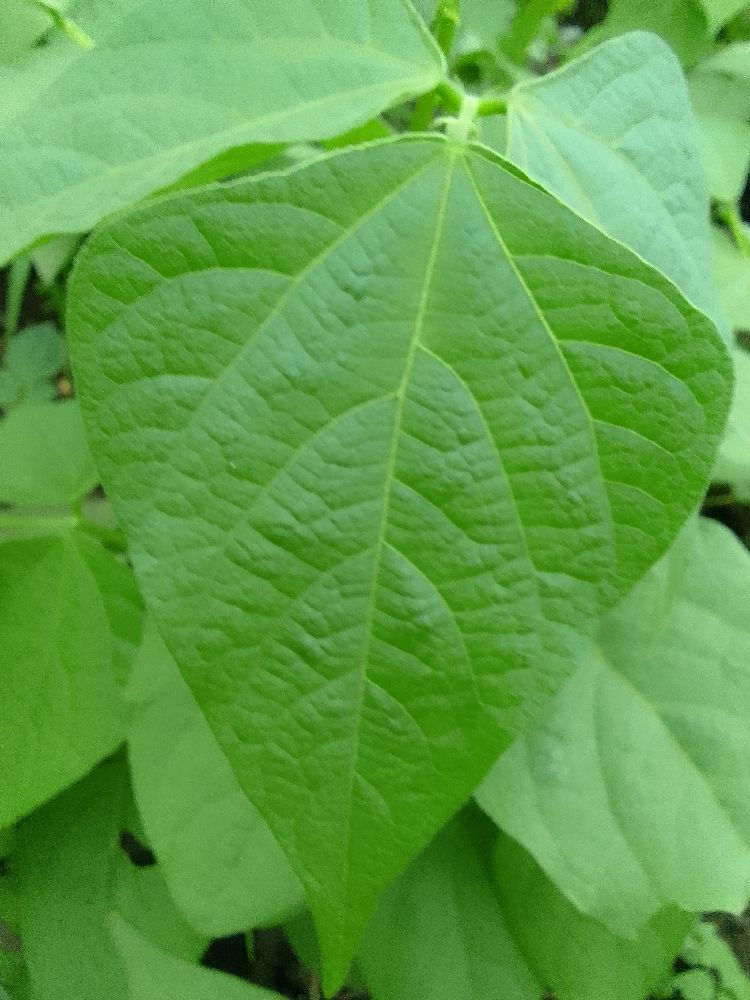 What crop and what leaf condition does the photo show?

common bean, healthy
